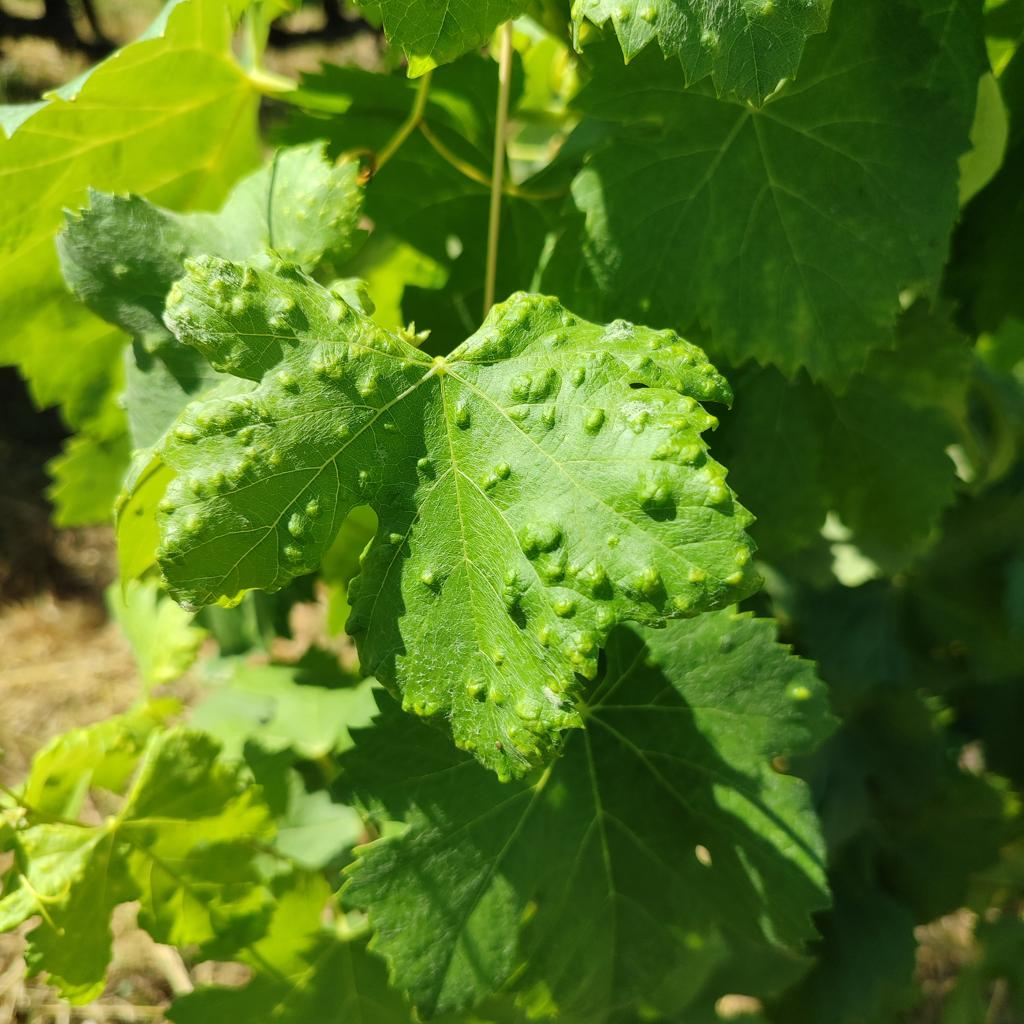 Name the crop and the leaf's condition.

grapevine, erineum mite
